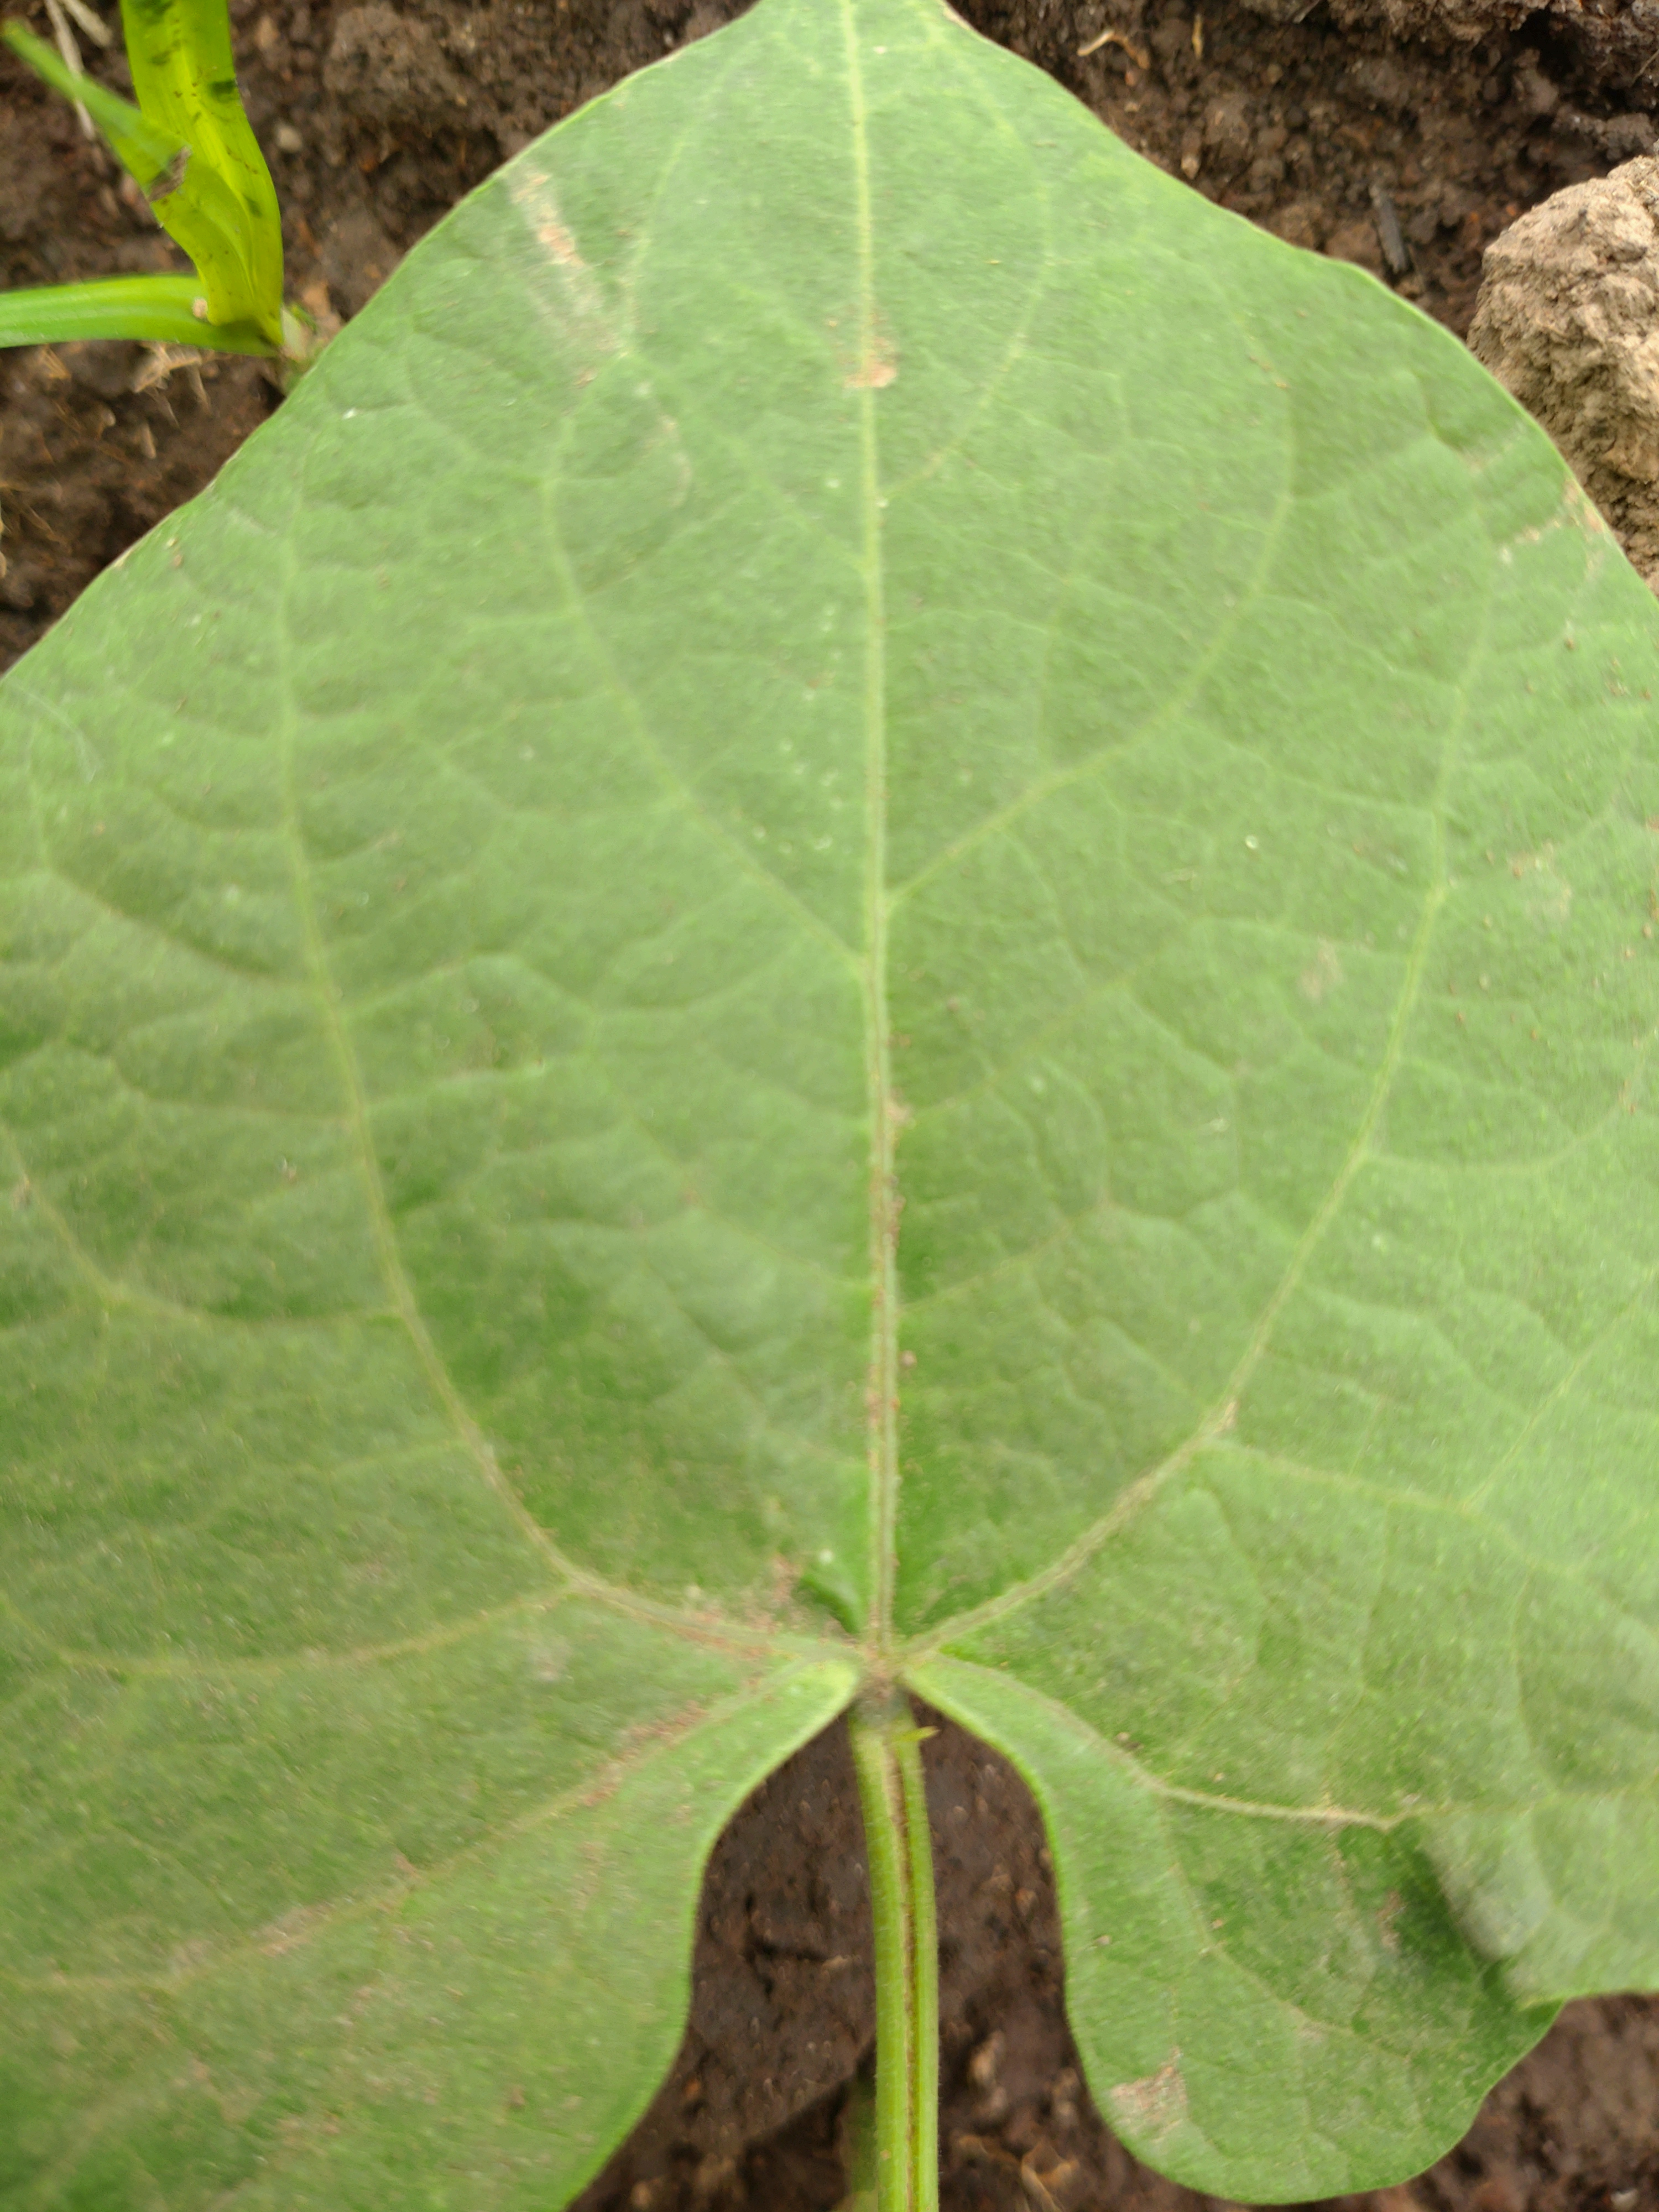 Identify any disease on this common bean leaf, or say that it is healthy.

healthy
